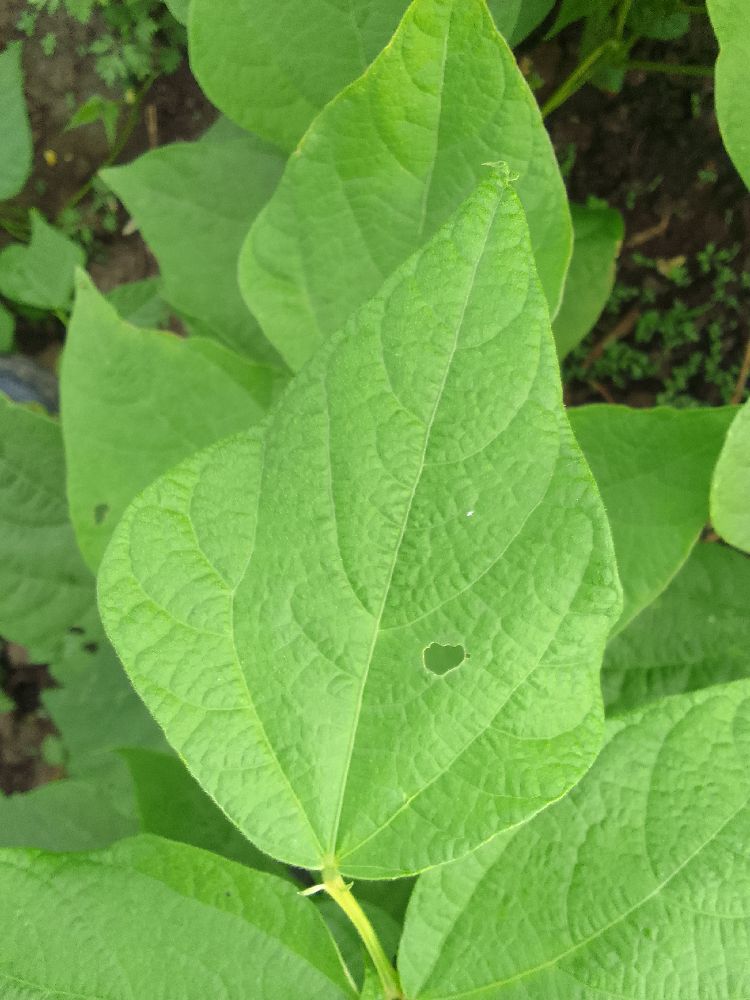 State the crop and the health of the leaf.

common bean, healthy
